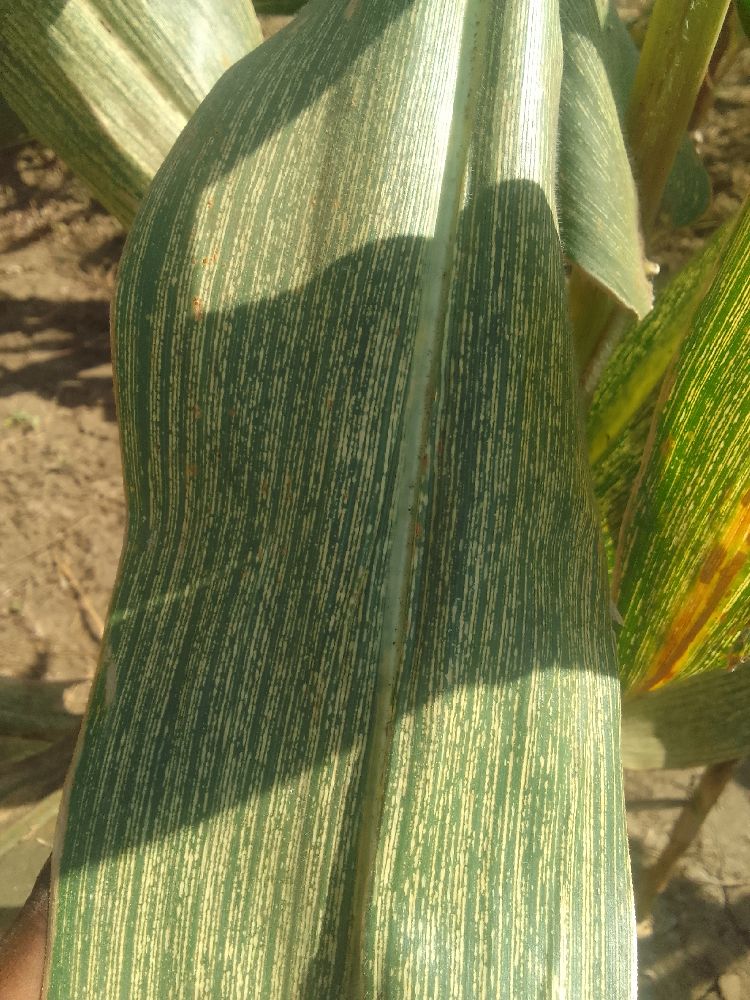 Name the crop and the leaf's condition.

maize, maize streak virus
